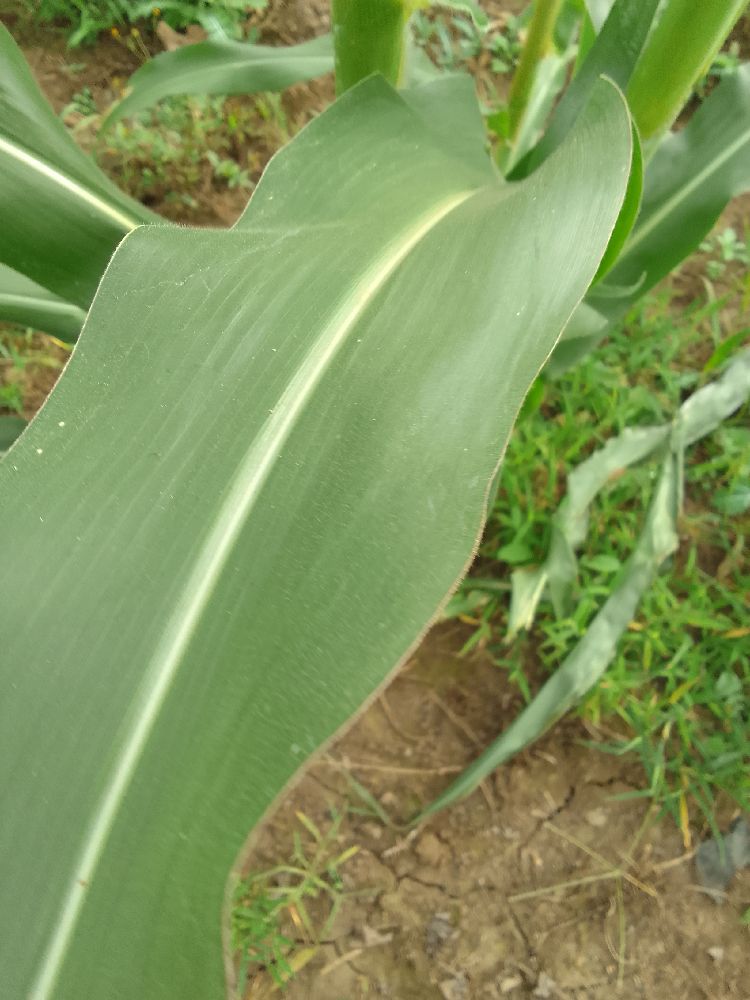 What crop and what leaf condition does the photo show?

maize, healthy
